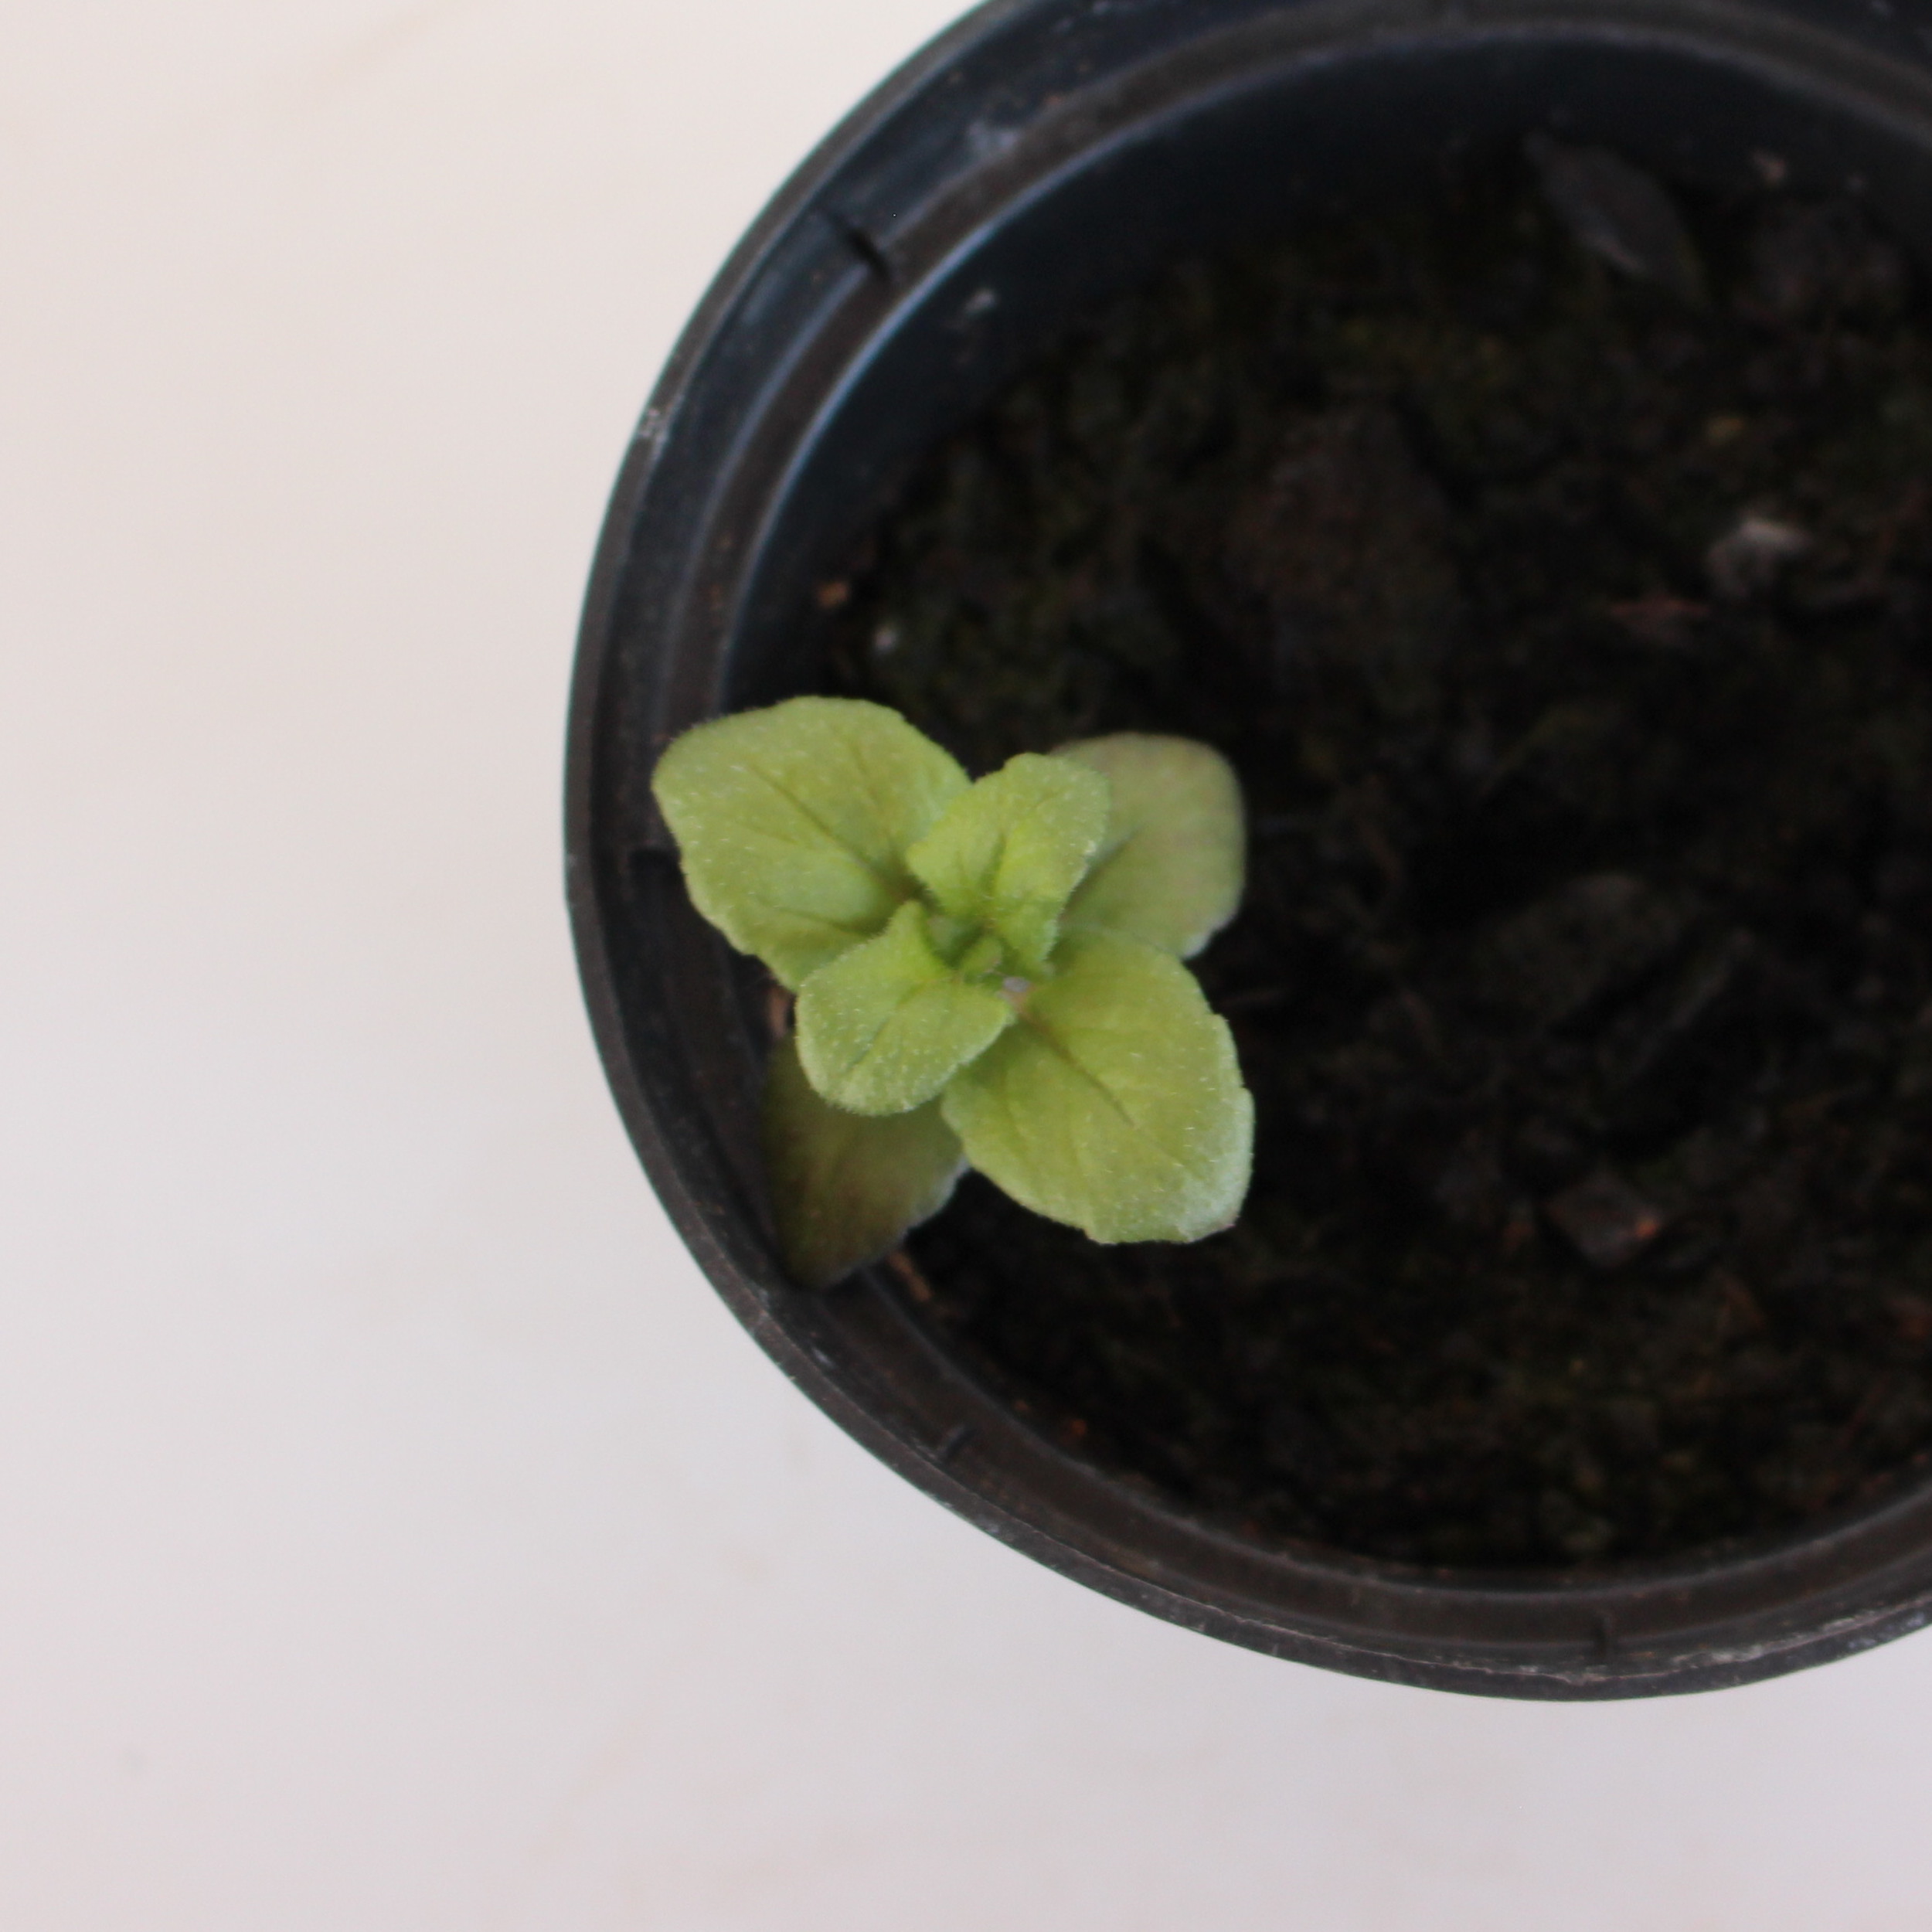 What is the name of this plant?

Veronica persica
